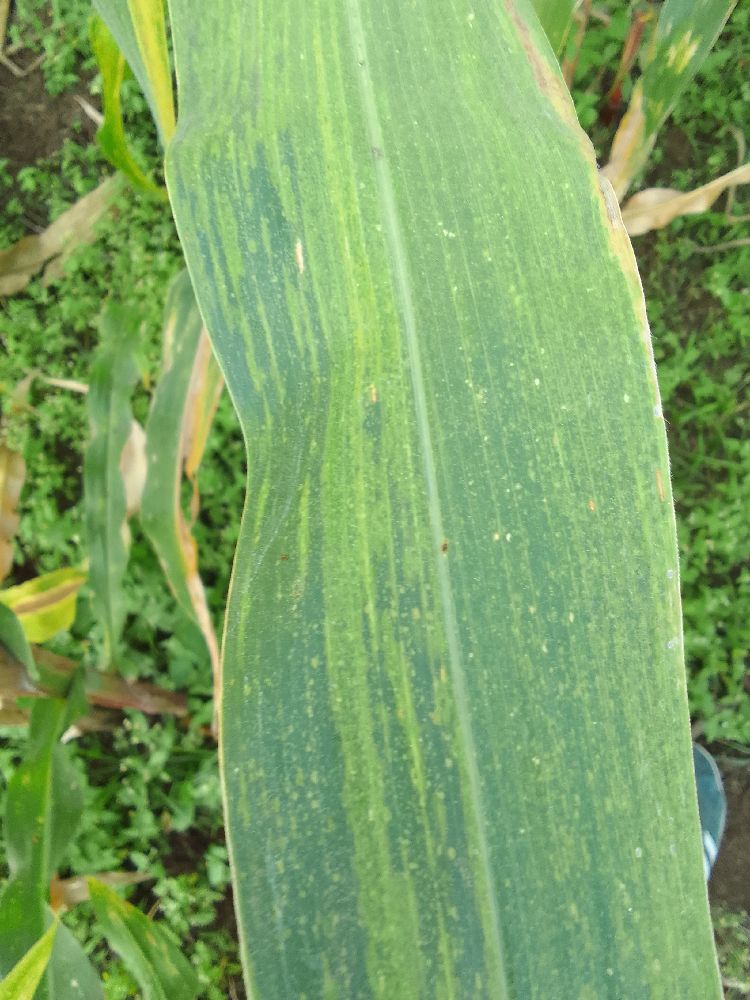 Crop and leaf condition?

maize, maize lethal necrosis
